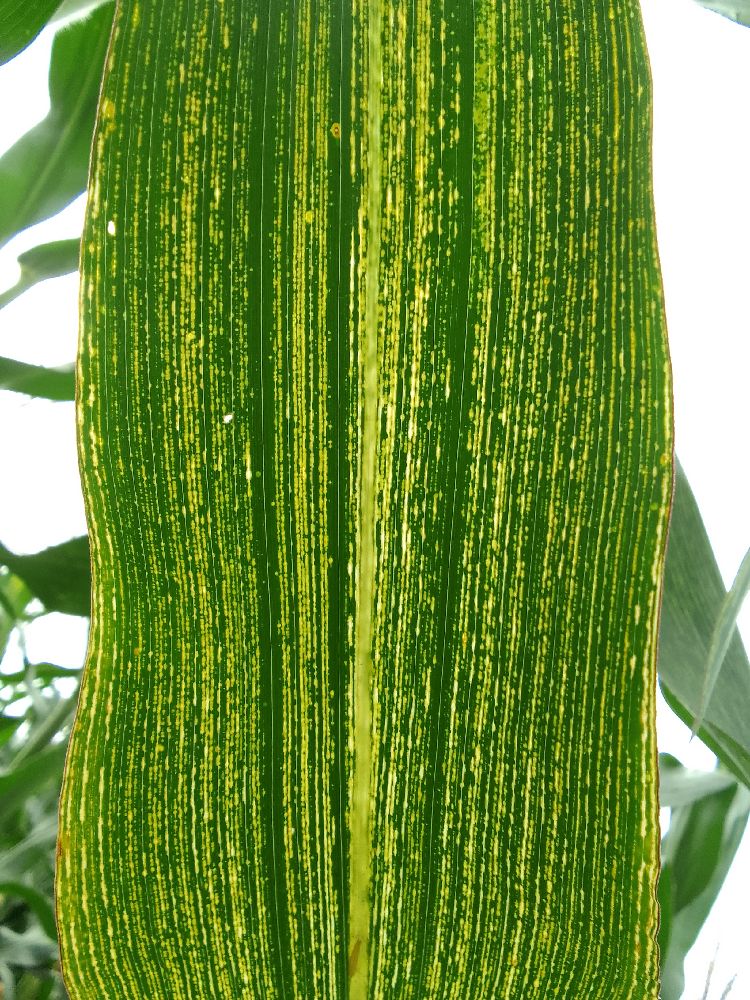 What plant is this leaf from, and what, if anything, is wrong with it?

maize, healthy
